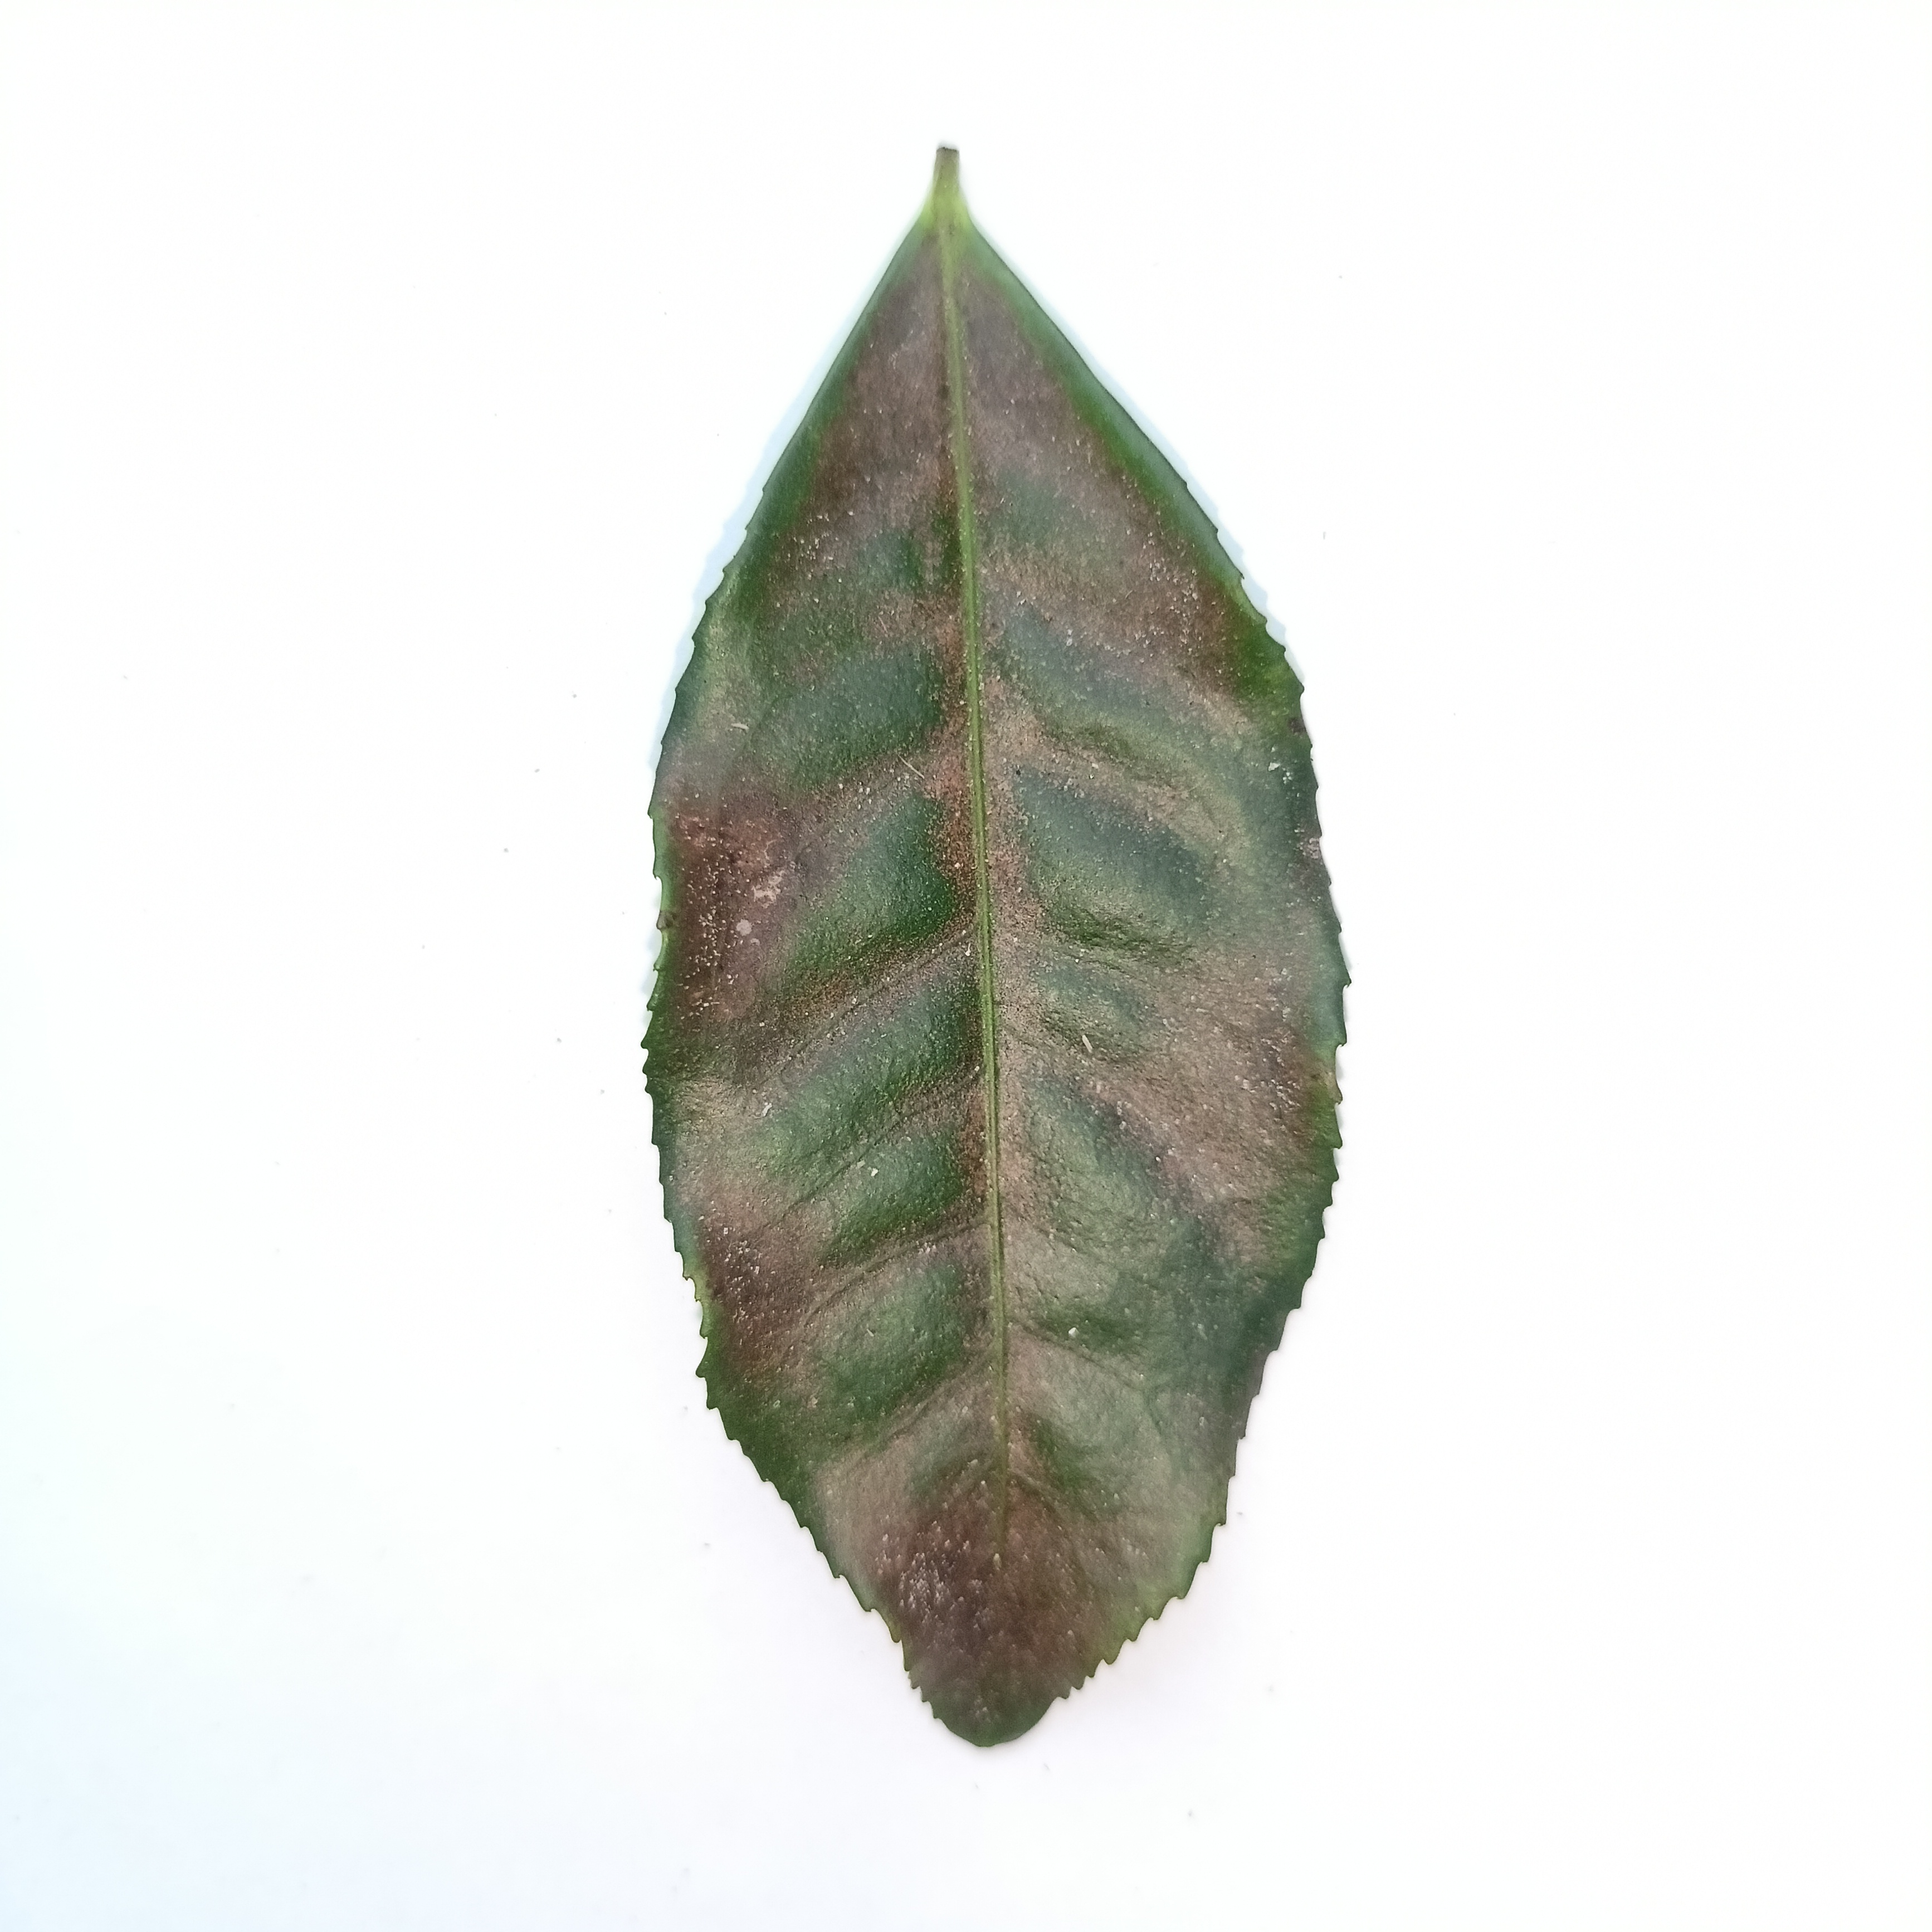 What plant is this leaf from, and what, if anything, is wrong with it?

tea, red rust
